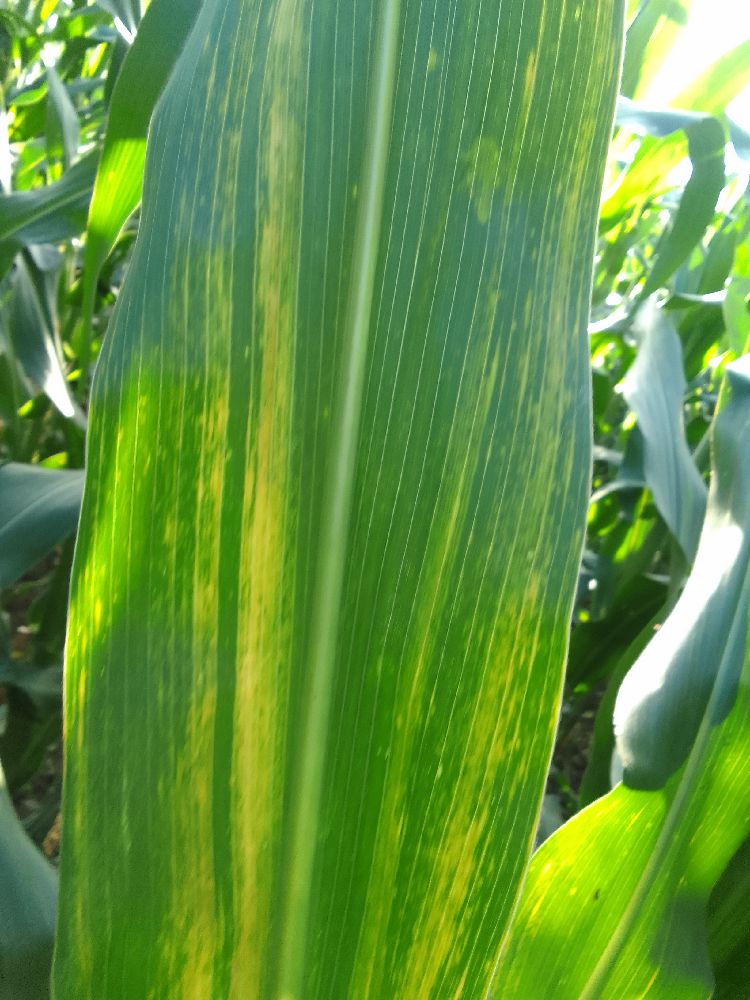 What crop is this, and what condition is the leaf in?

maize, maize lethal necrosis
